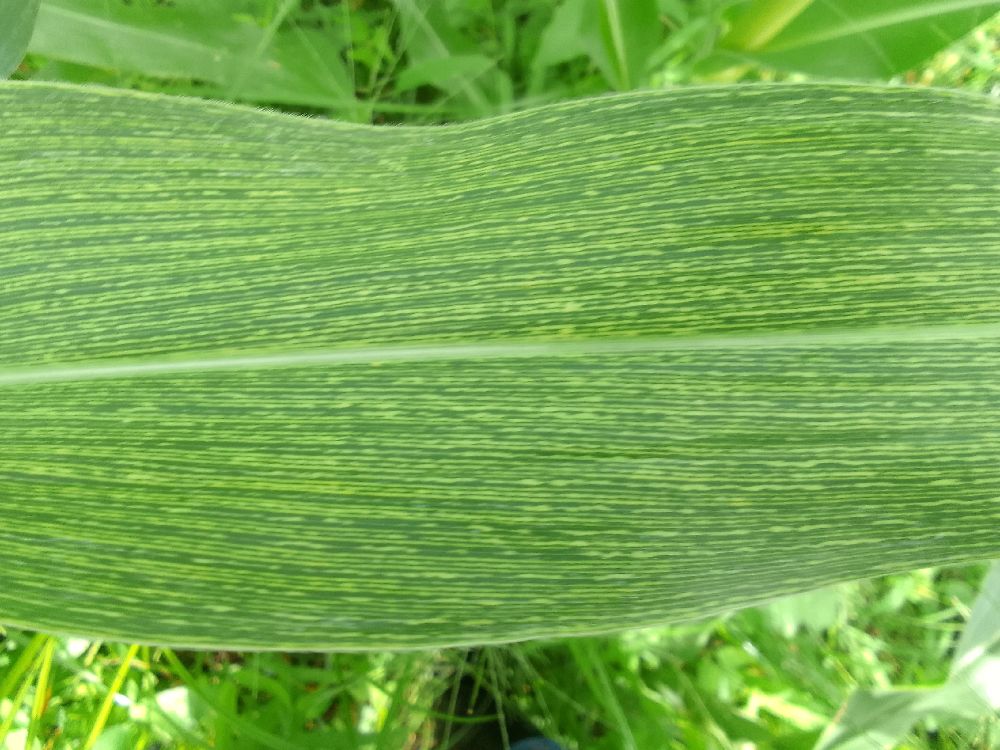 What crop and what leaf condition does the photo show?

maize, maize streak virus
